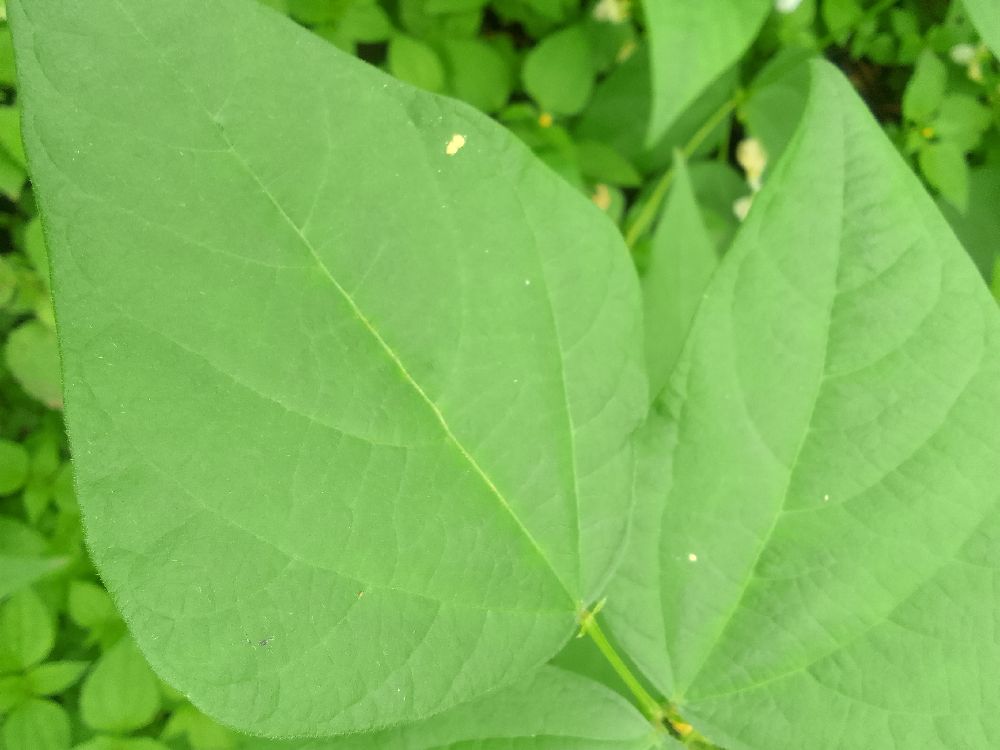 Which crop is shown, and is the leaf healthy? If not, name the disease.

common bean, healthy
